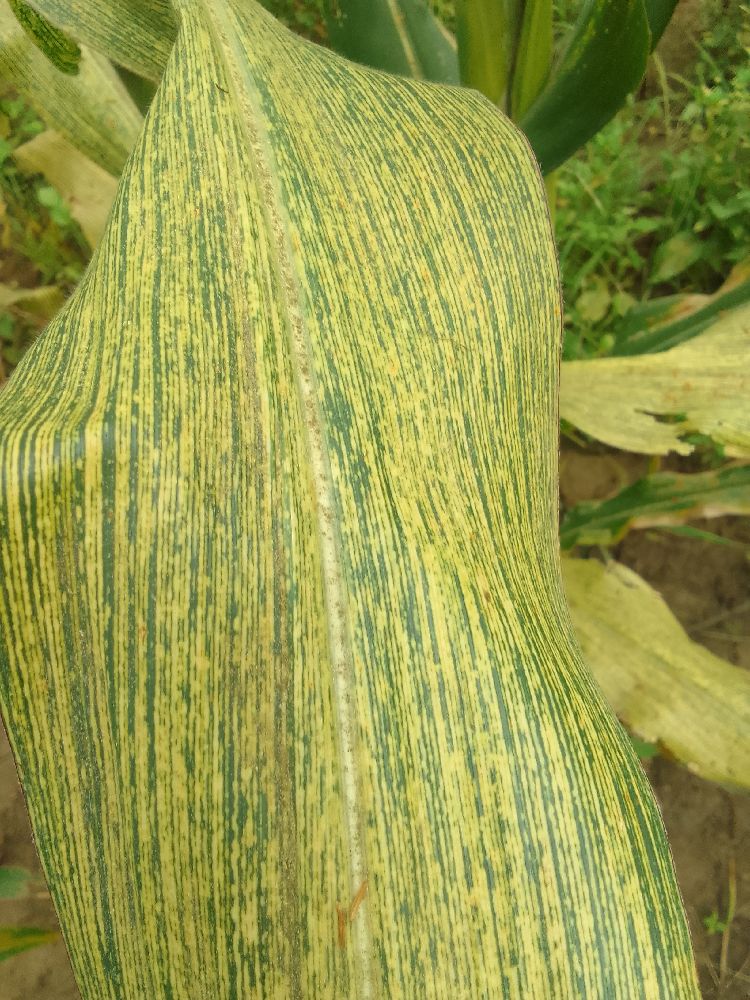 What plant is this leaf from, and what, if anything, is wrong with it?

maize, maize streak virus
